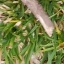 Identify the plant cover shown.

grass
